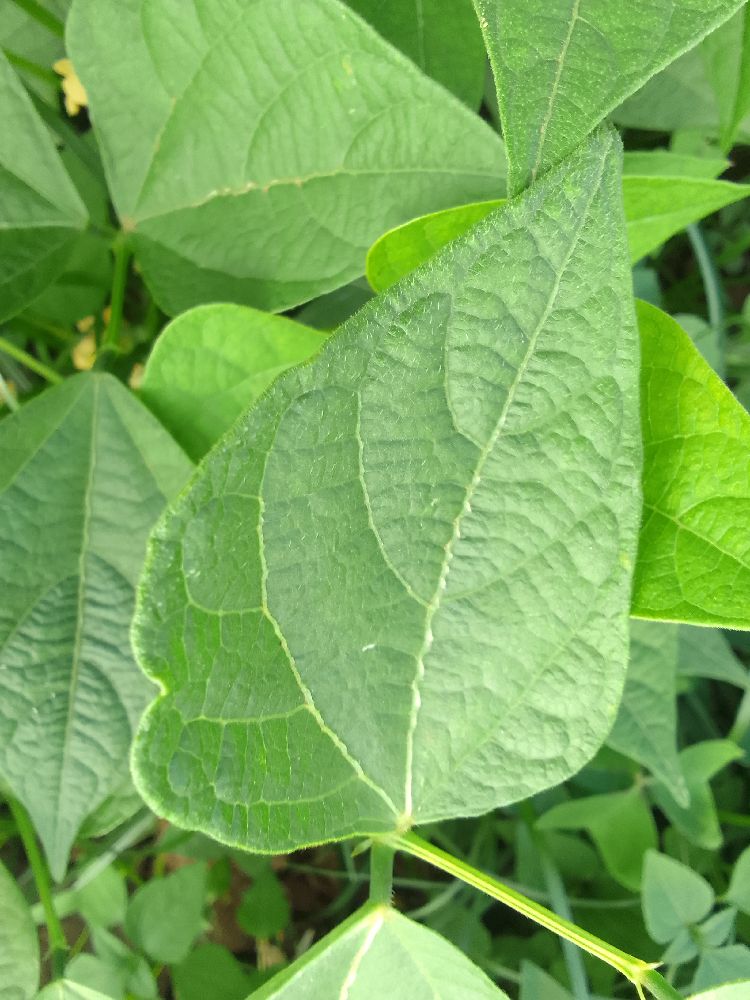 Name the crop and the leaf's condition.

common bean, healthy
